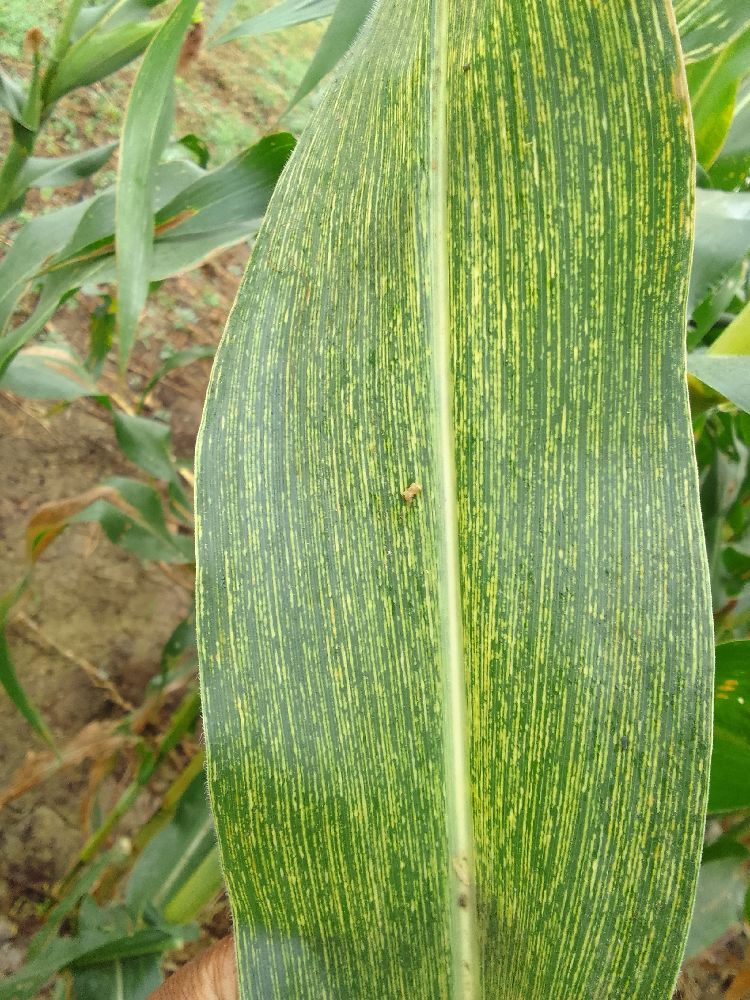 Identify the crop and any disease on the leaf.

maize, maize streak virus
